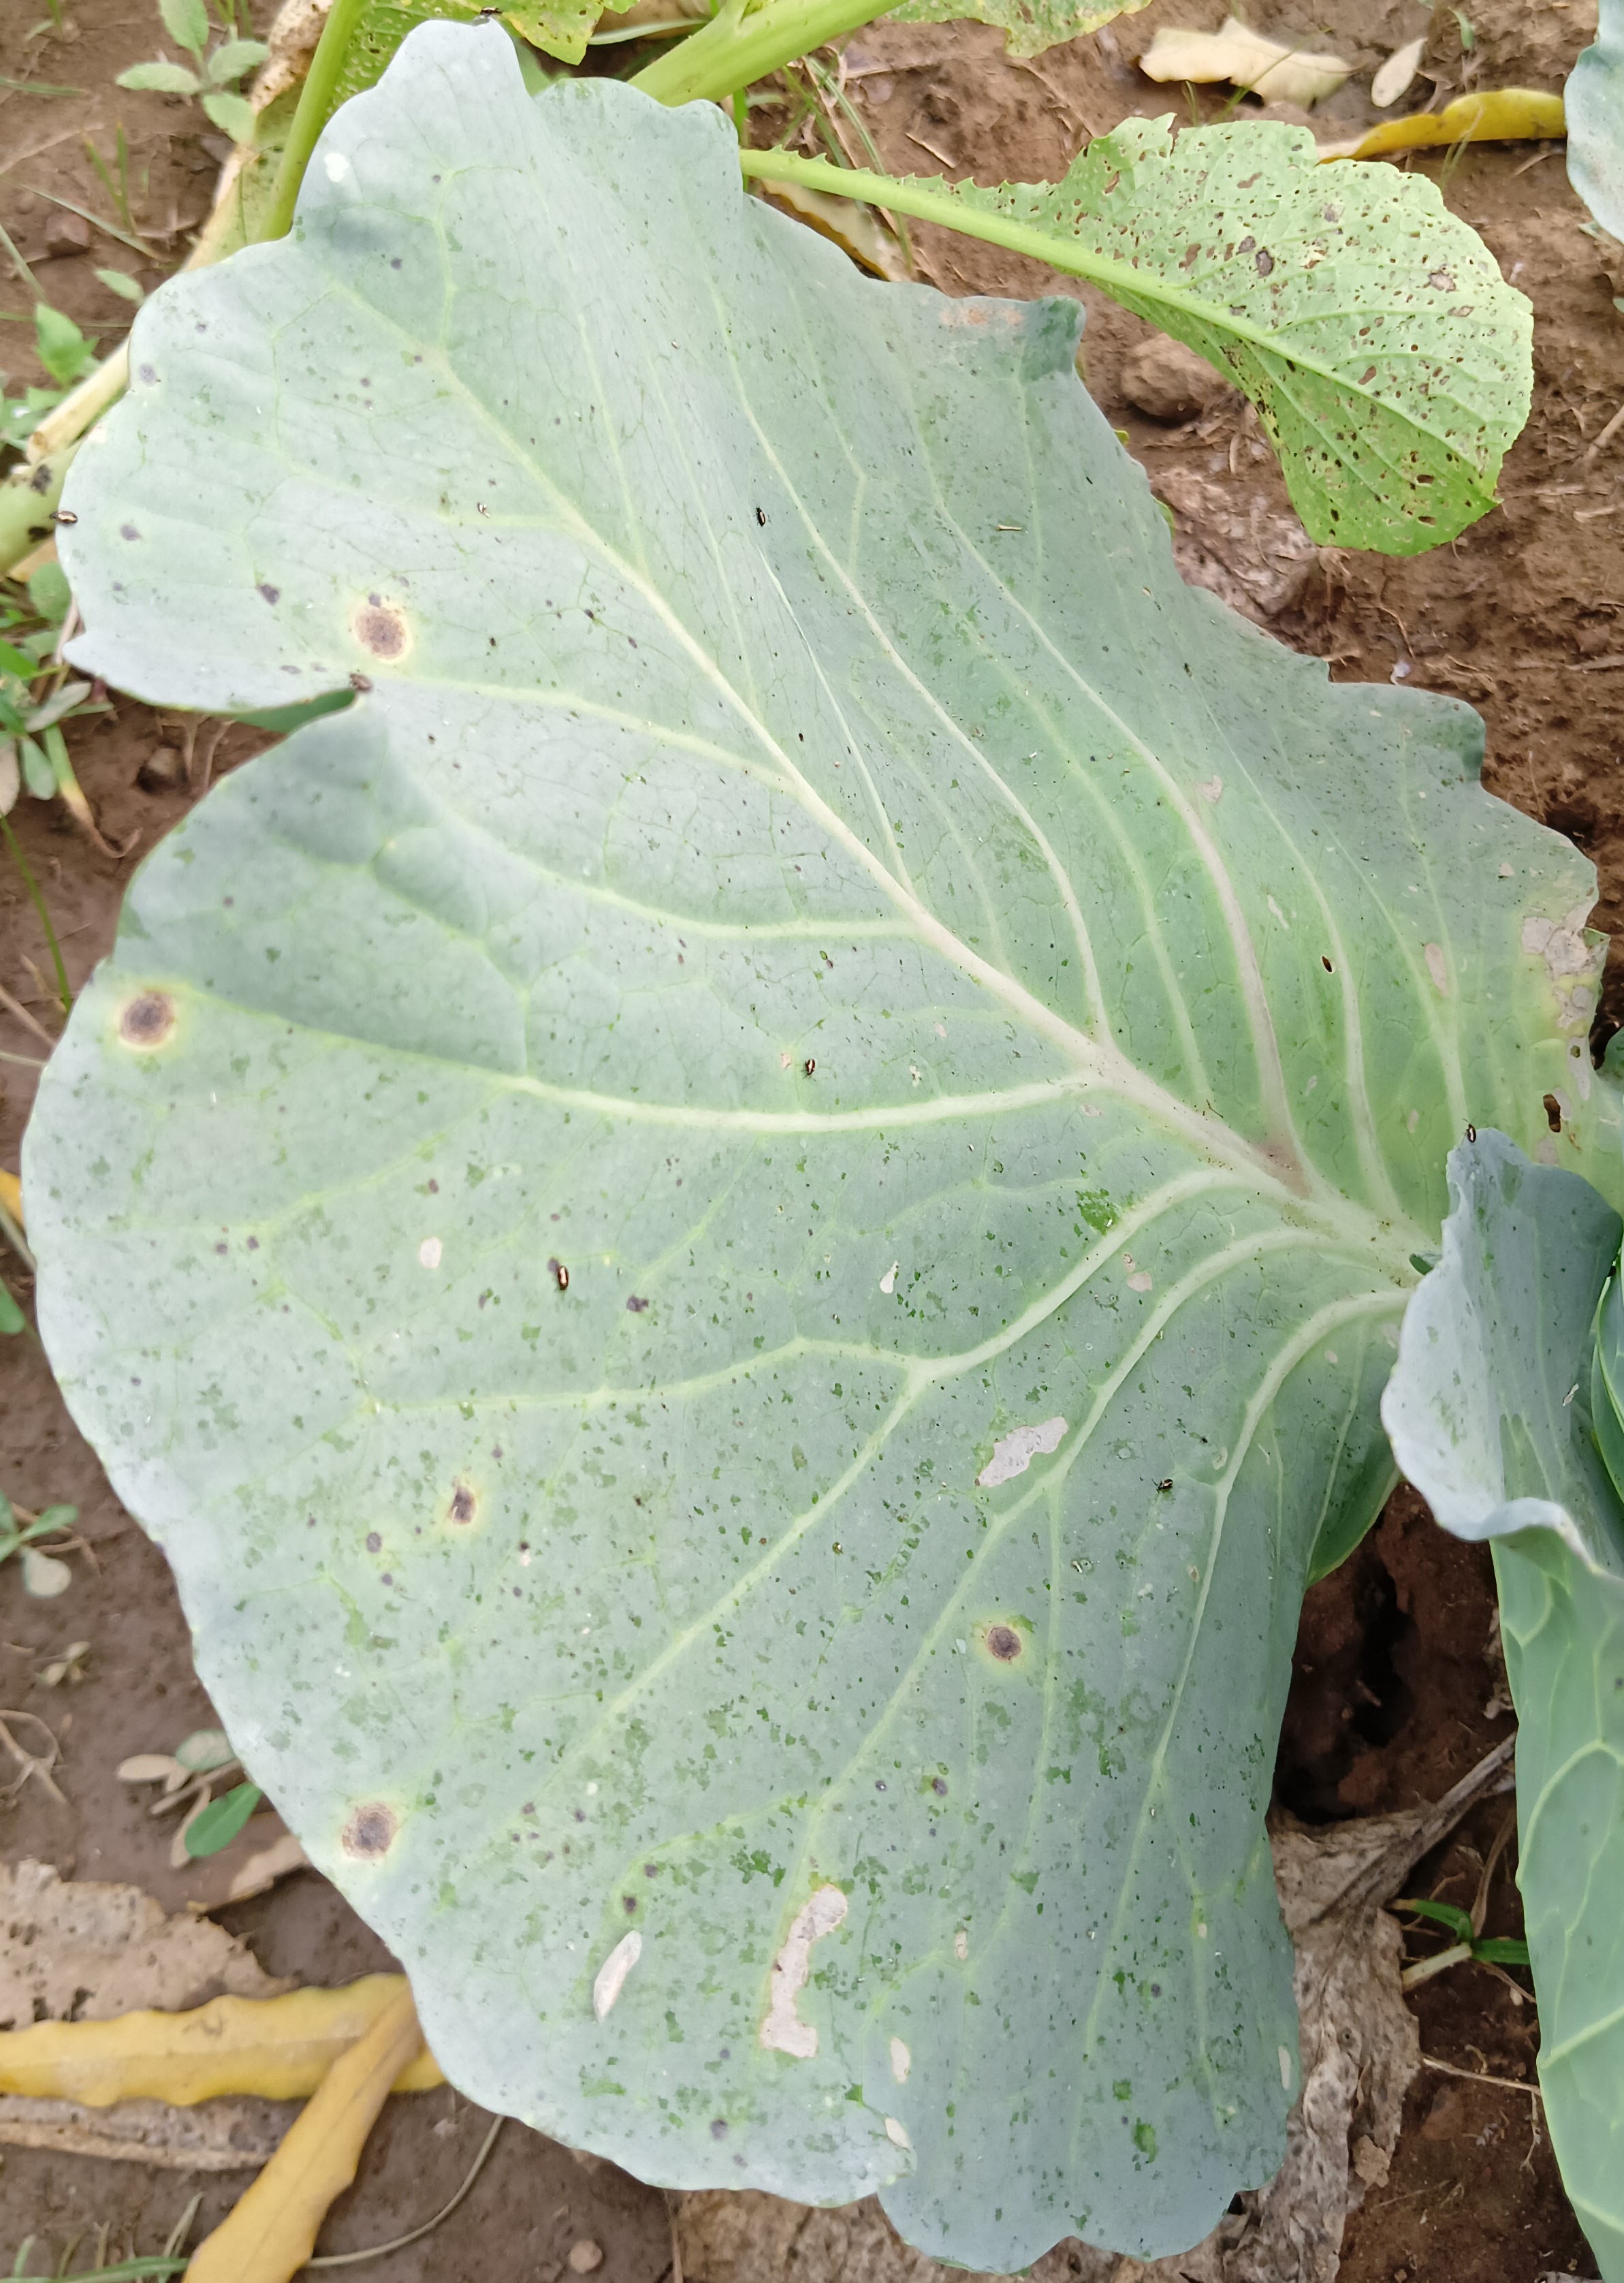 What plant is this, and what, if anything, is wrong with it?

cabbage, alternaria
